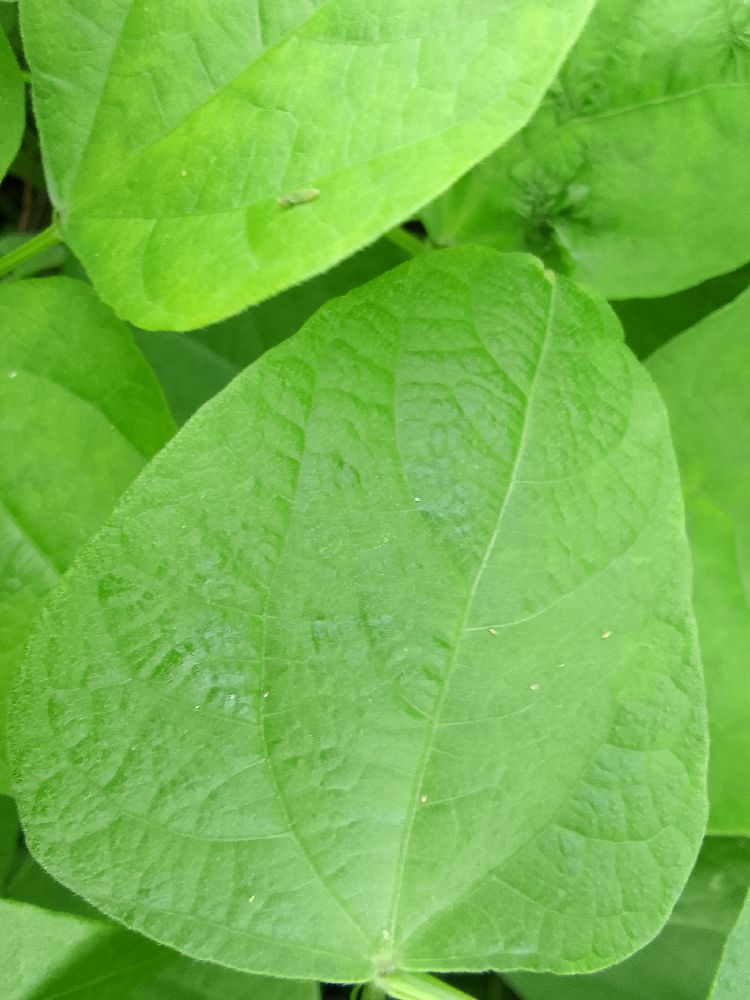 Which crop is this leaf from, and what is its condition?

common bean, healthy
